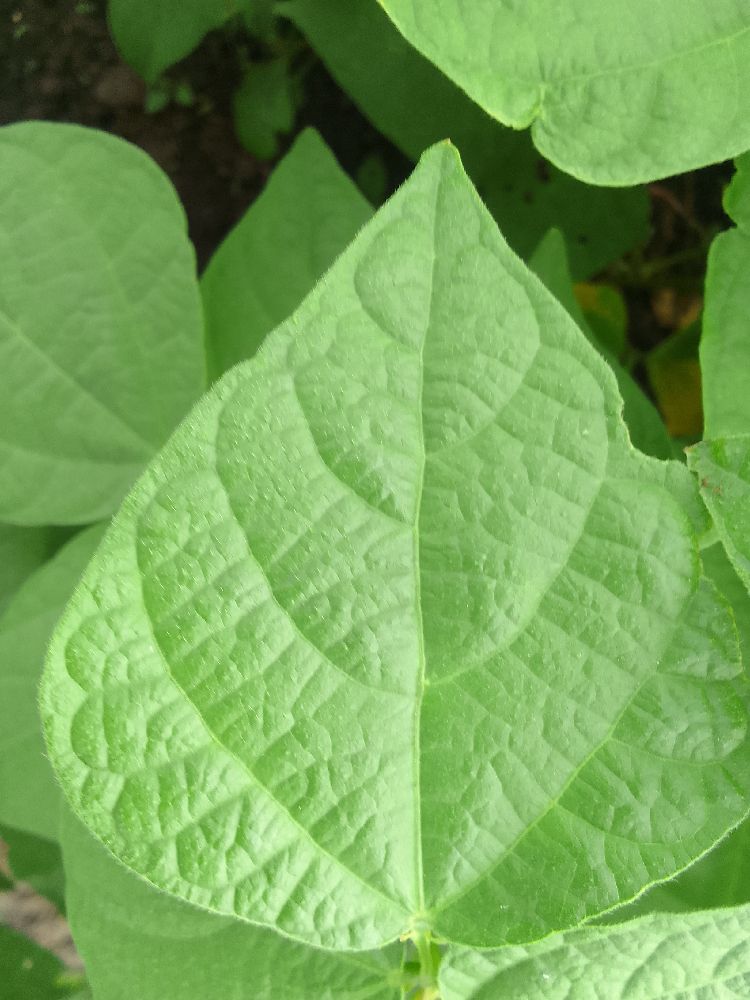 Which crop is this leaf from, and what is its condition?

common bean, healthy
